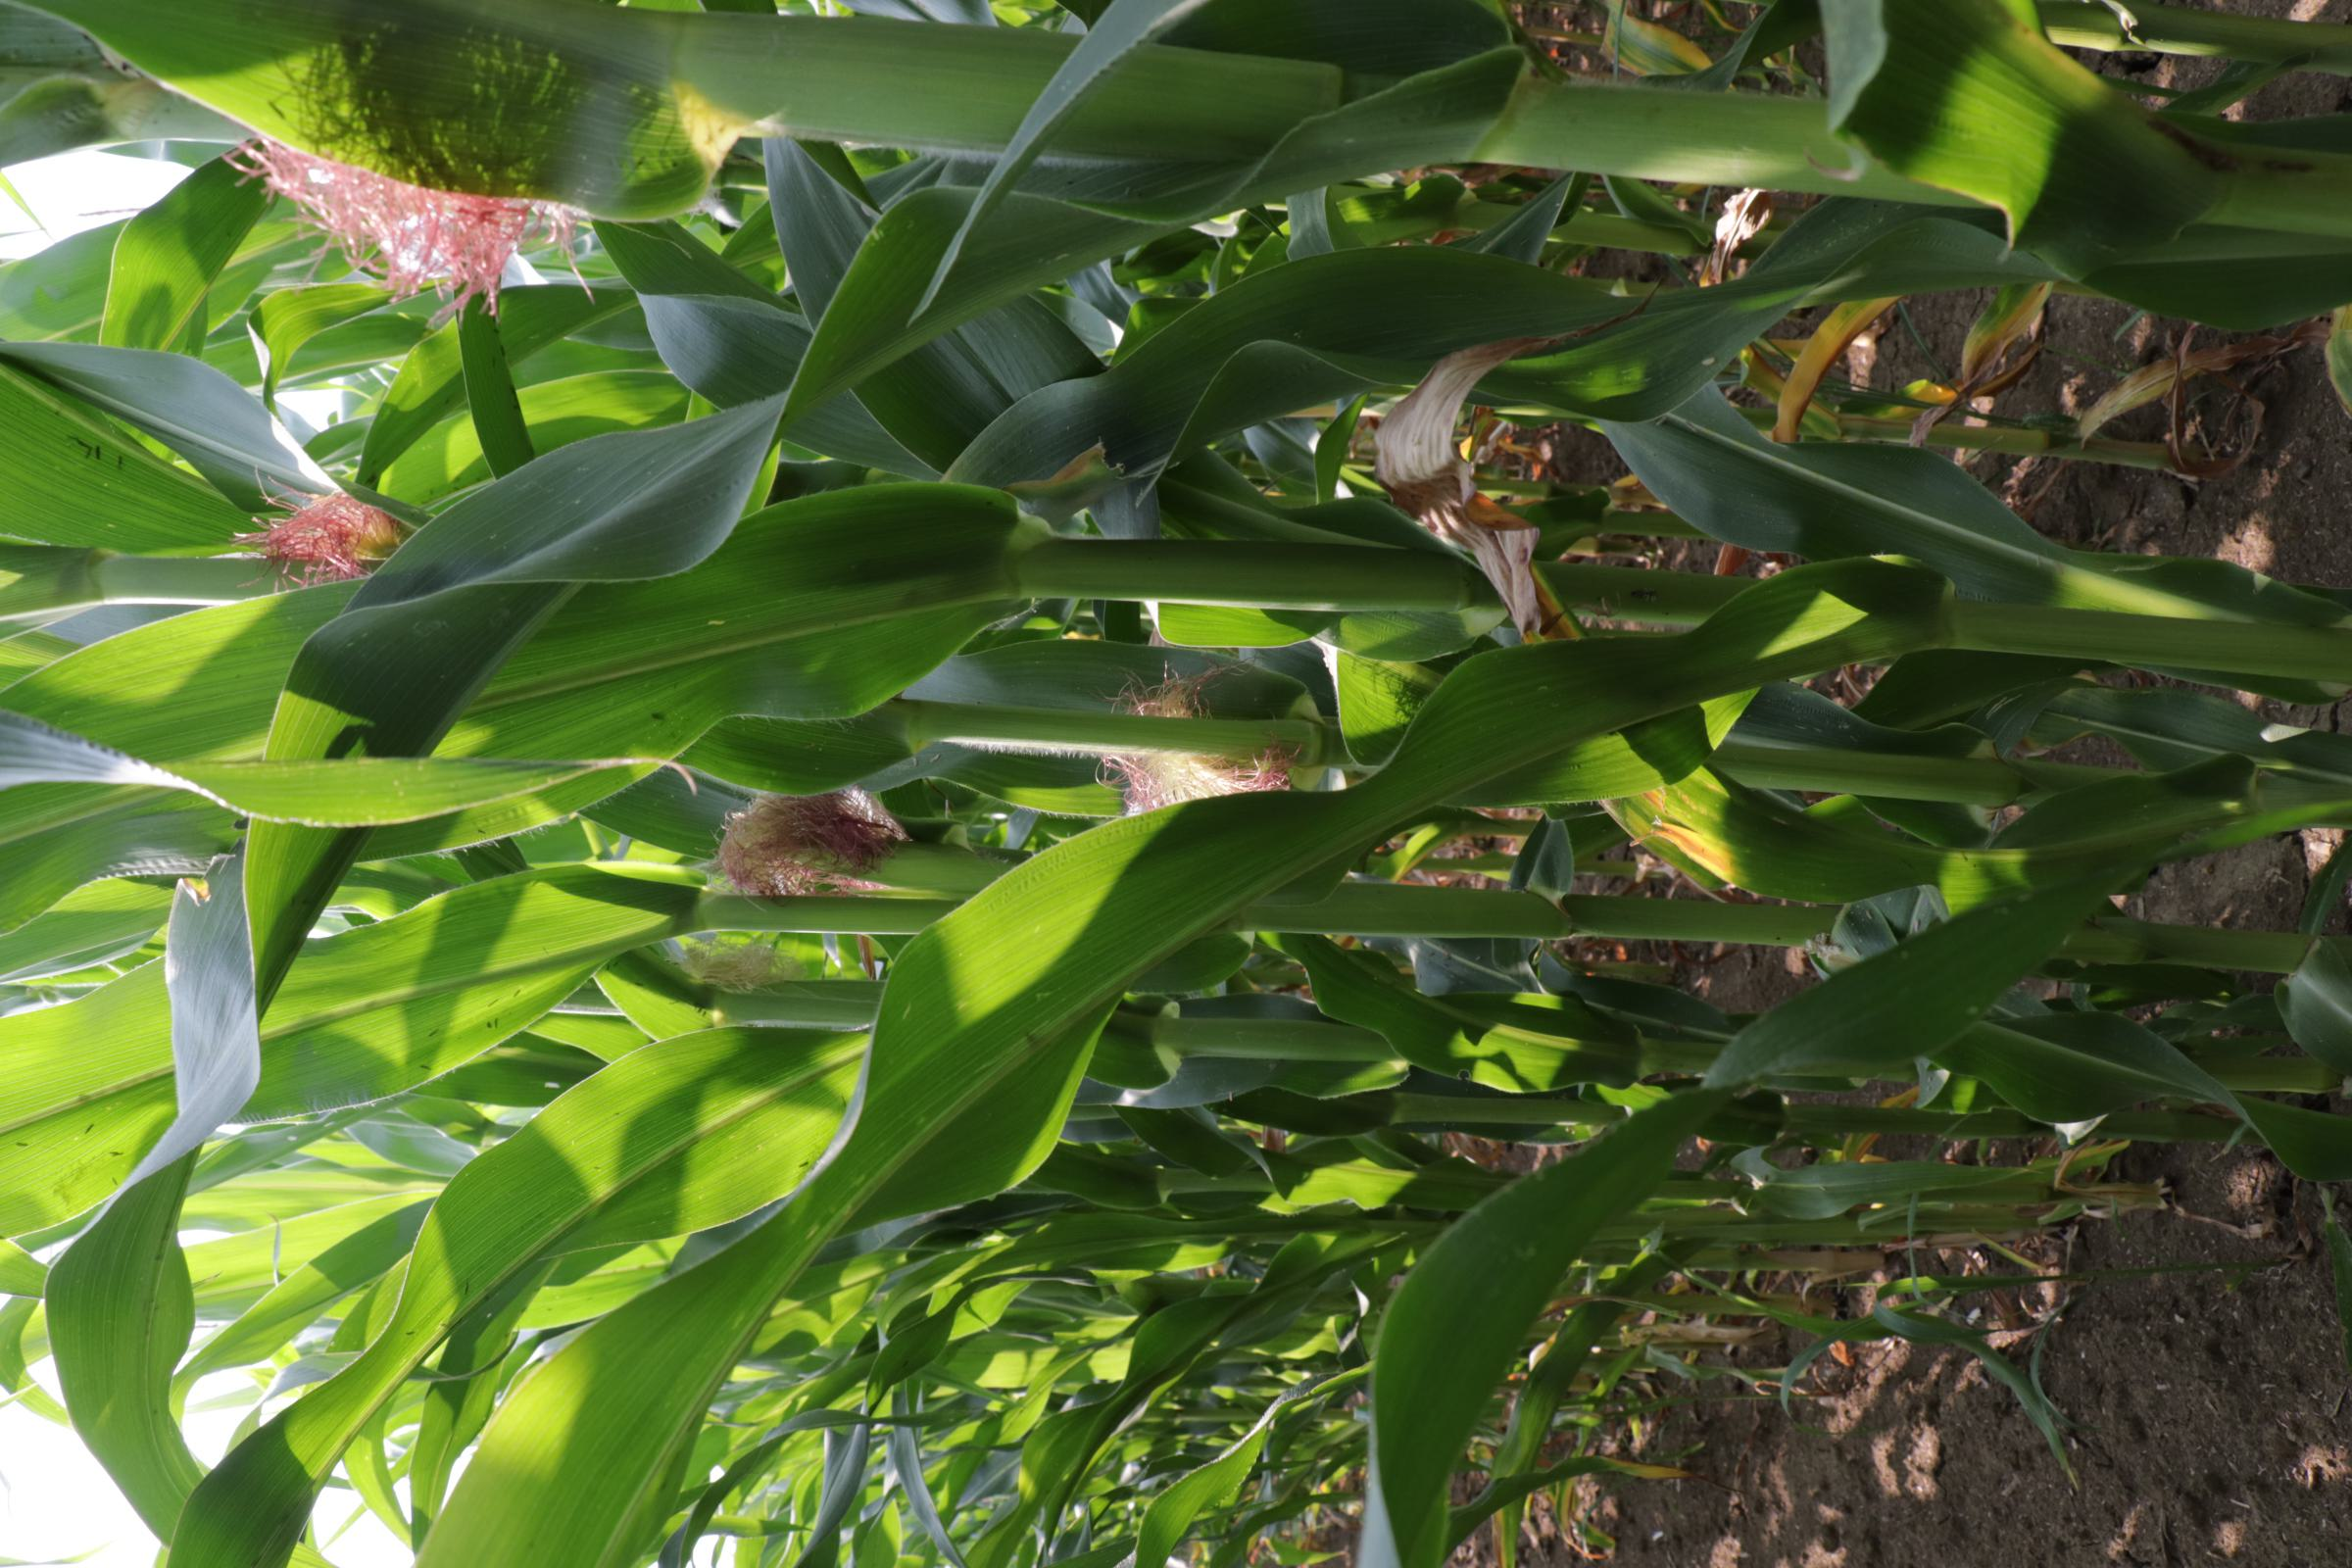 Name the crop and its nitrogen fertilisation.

maize, full nitrogen fertilisation
